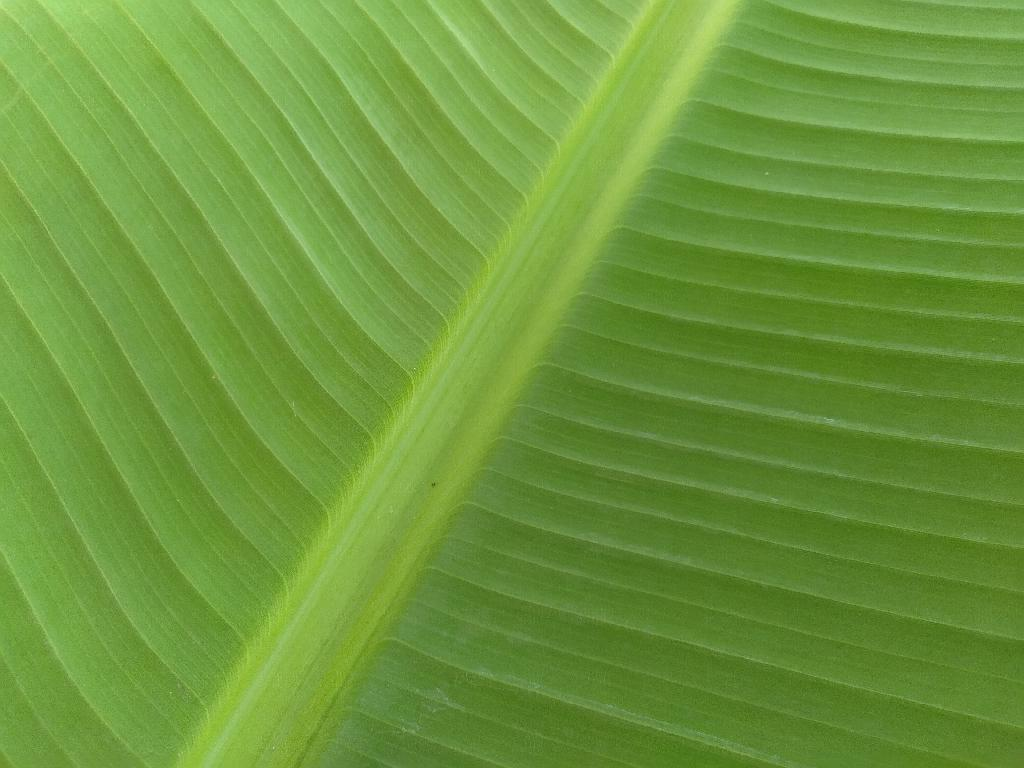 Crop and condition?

banana, healthy
